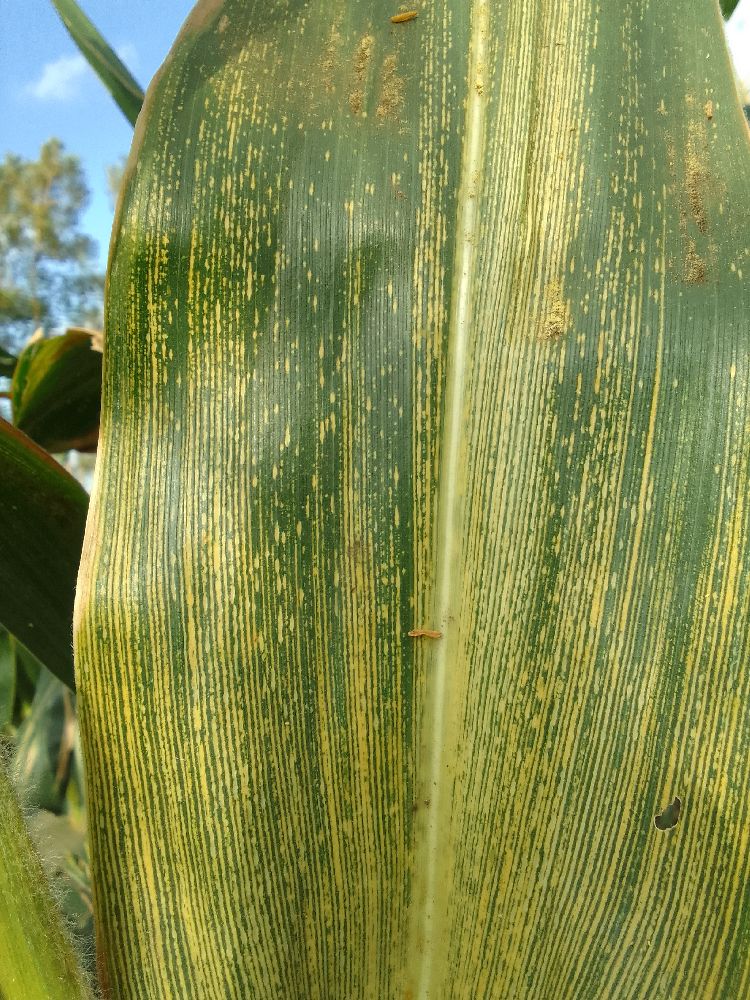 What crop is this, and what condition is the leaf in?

maize, maize streak virus
